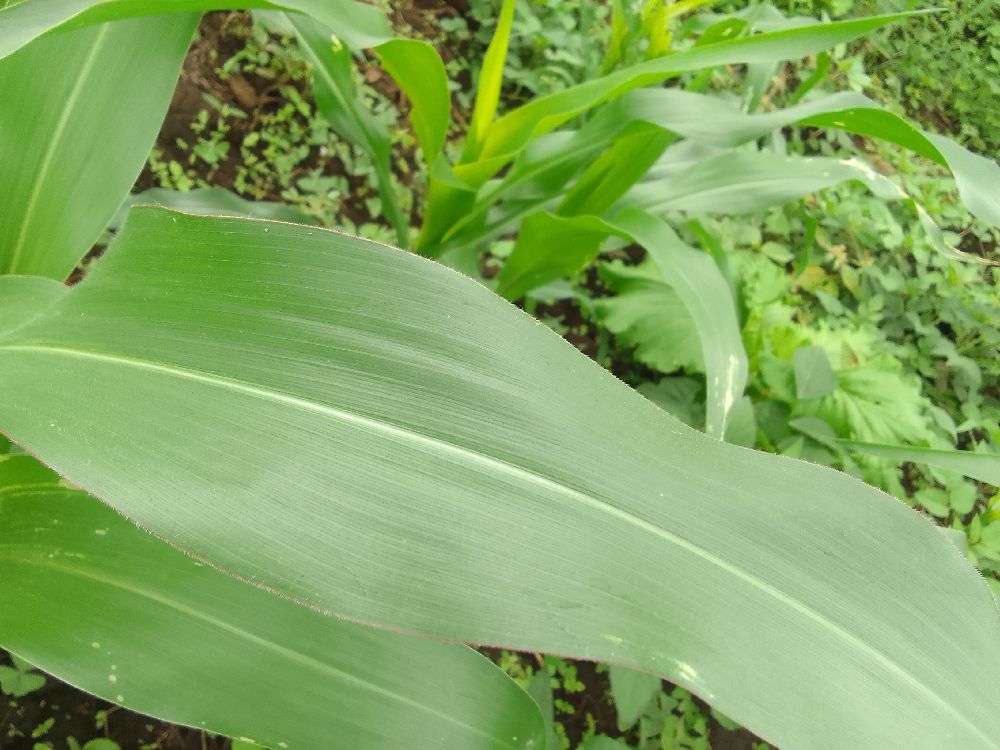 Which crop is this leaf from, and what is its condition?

maize, healthy
